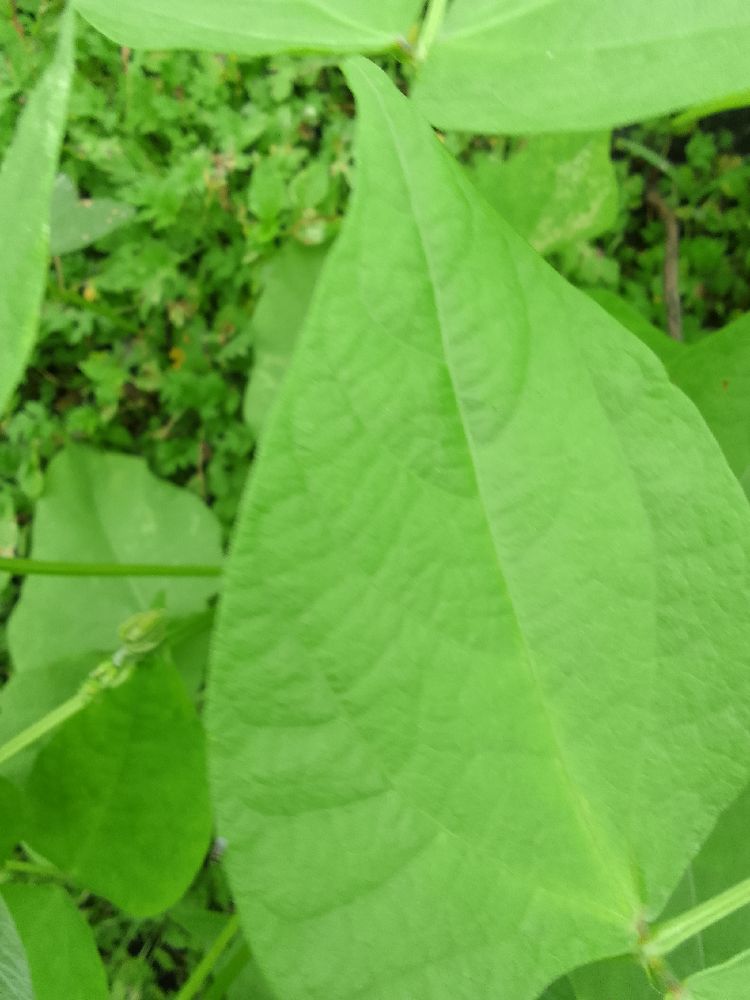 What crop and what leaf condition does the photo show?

common bean, healthy
